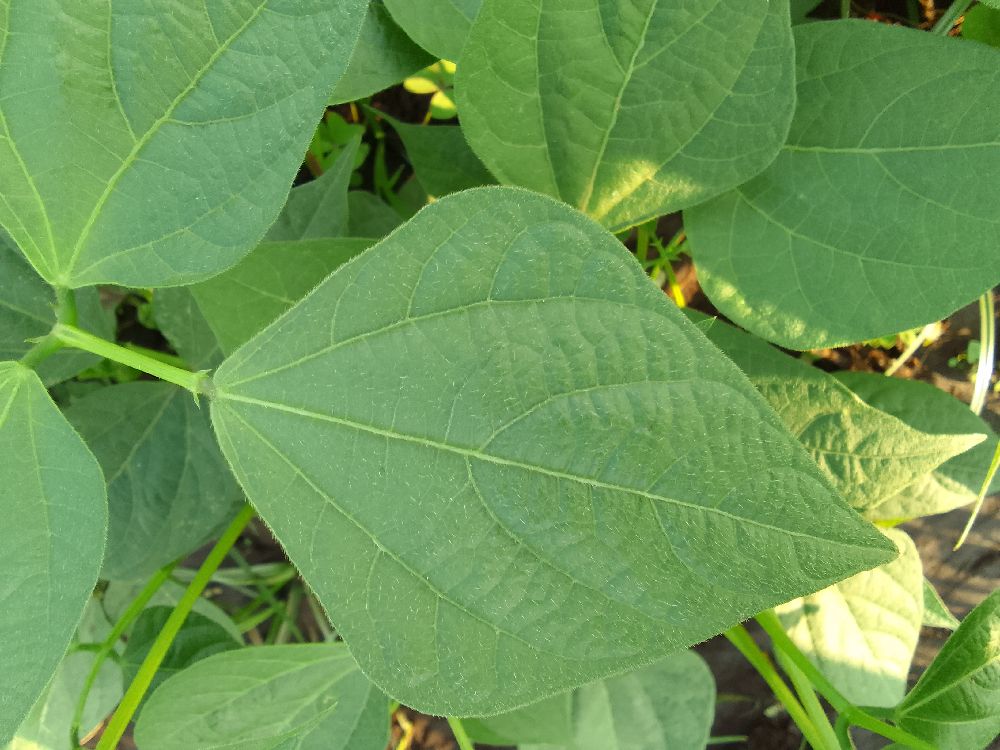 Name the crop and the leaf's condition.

common bean, healthy
